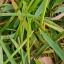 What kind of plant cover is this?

grass
